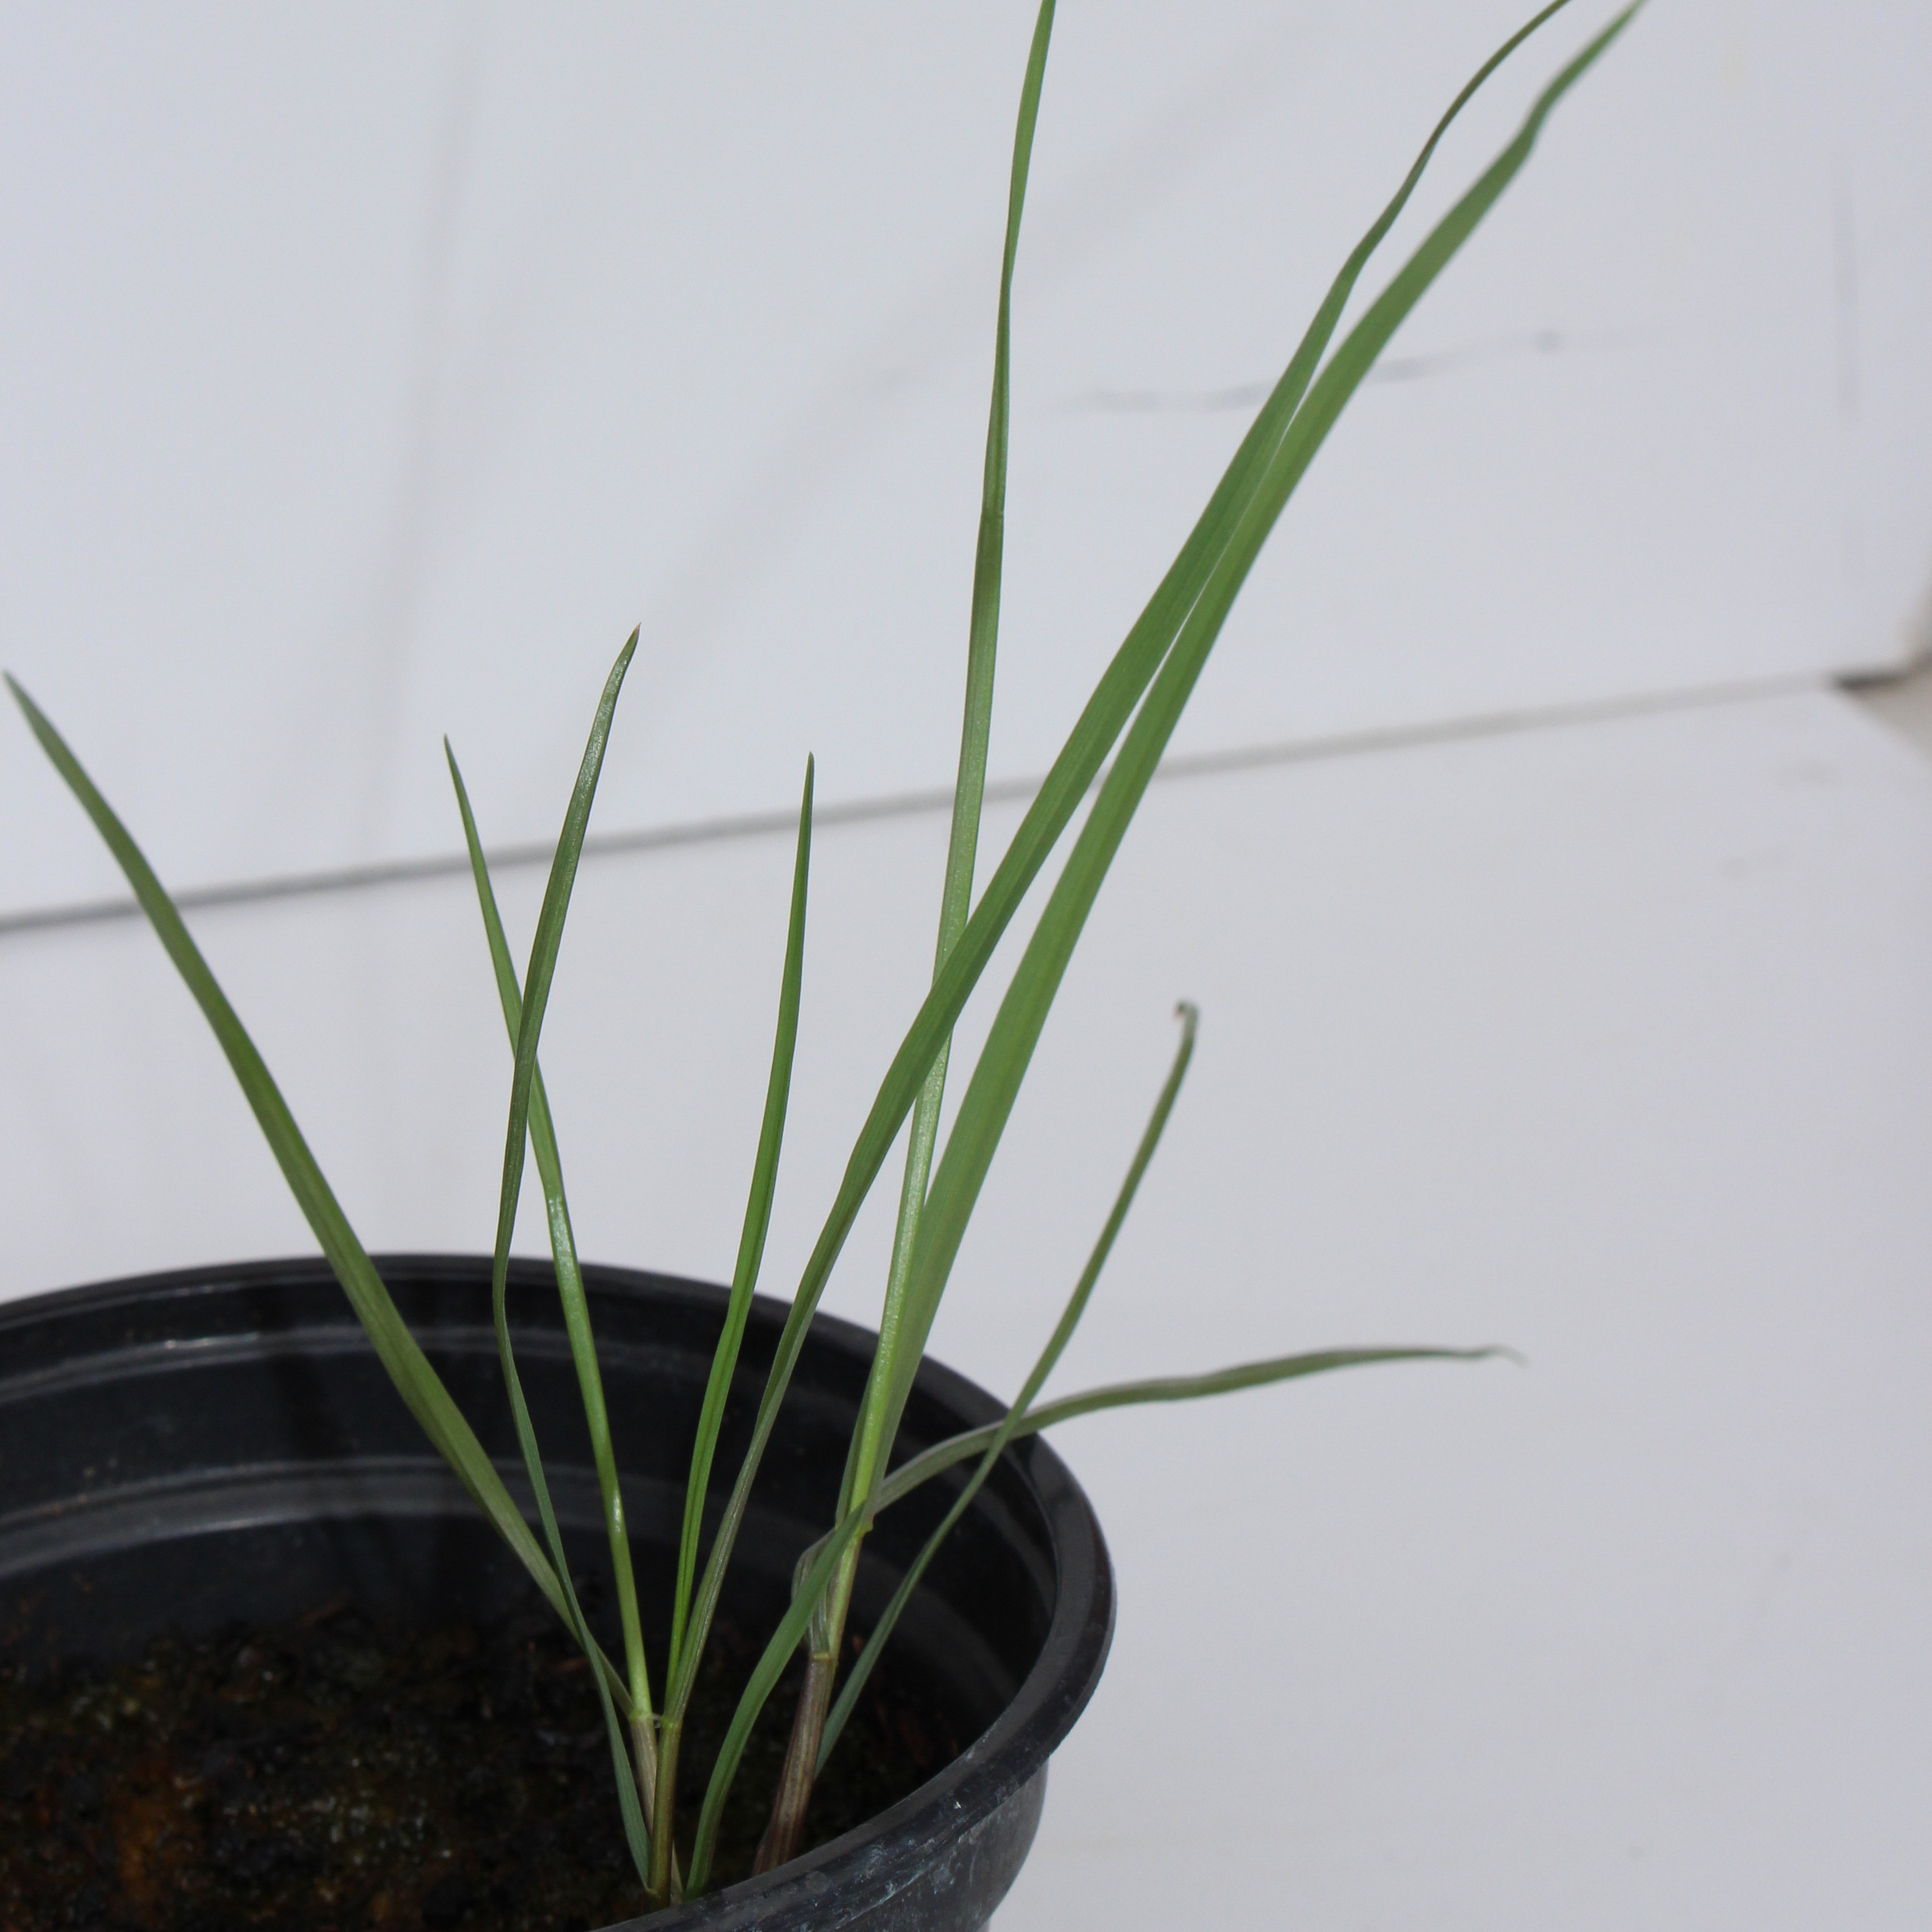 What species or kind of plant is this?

Lolium multiflorum
